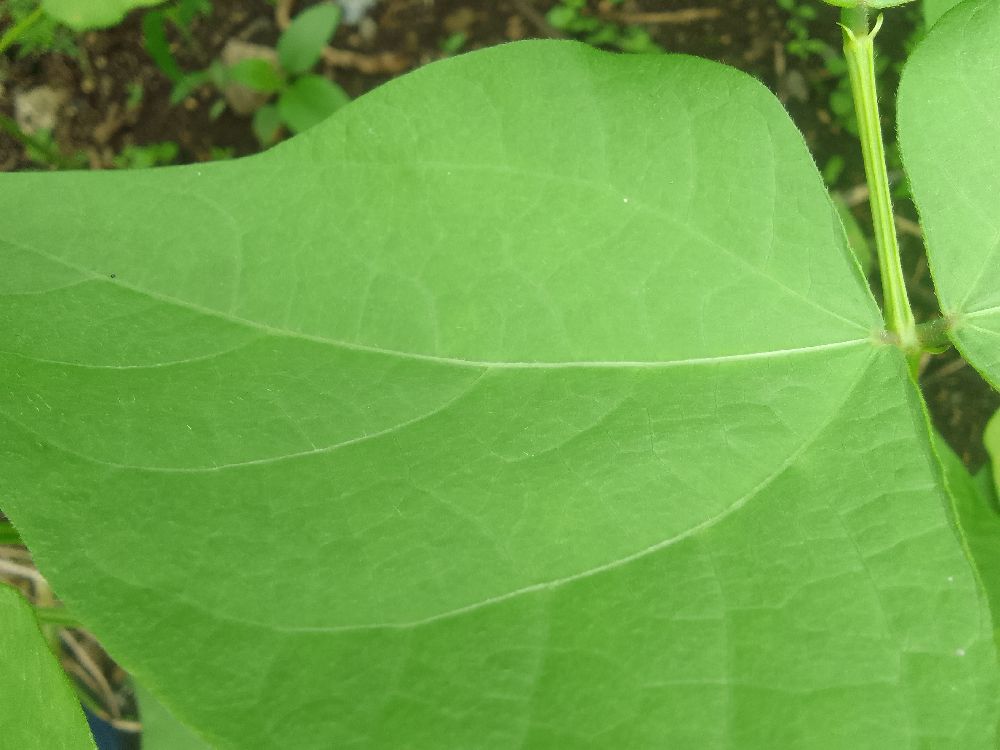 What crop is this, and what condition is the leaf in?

common bean, healthy
